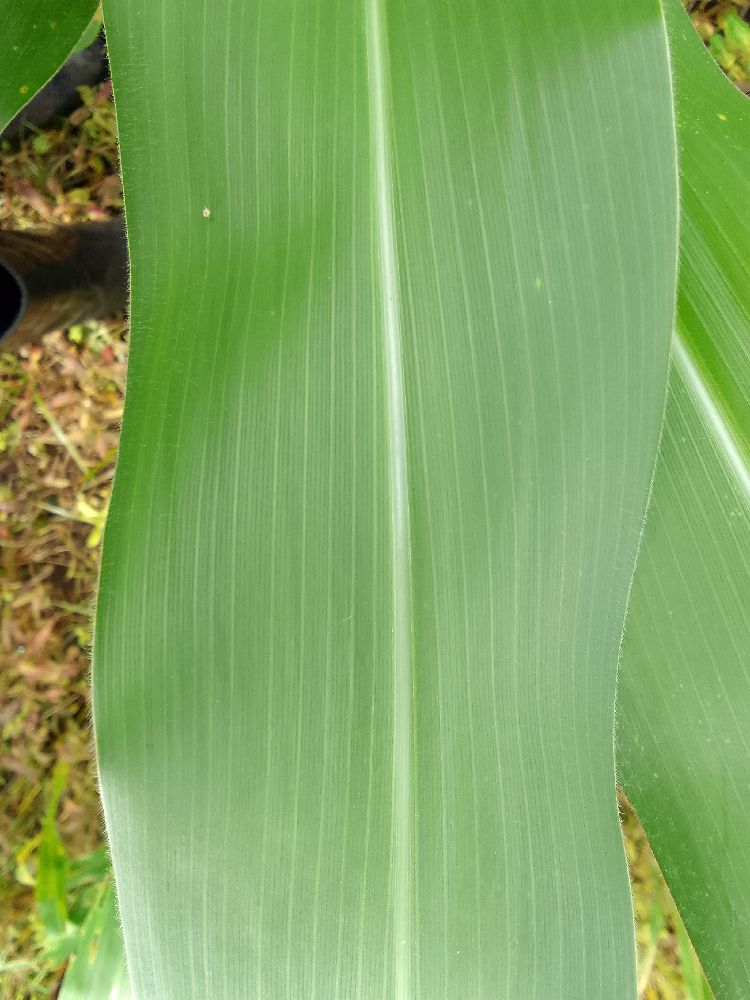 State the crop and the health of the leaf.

maize, healthy
